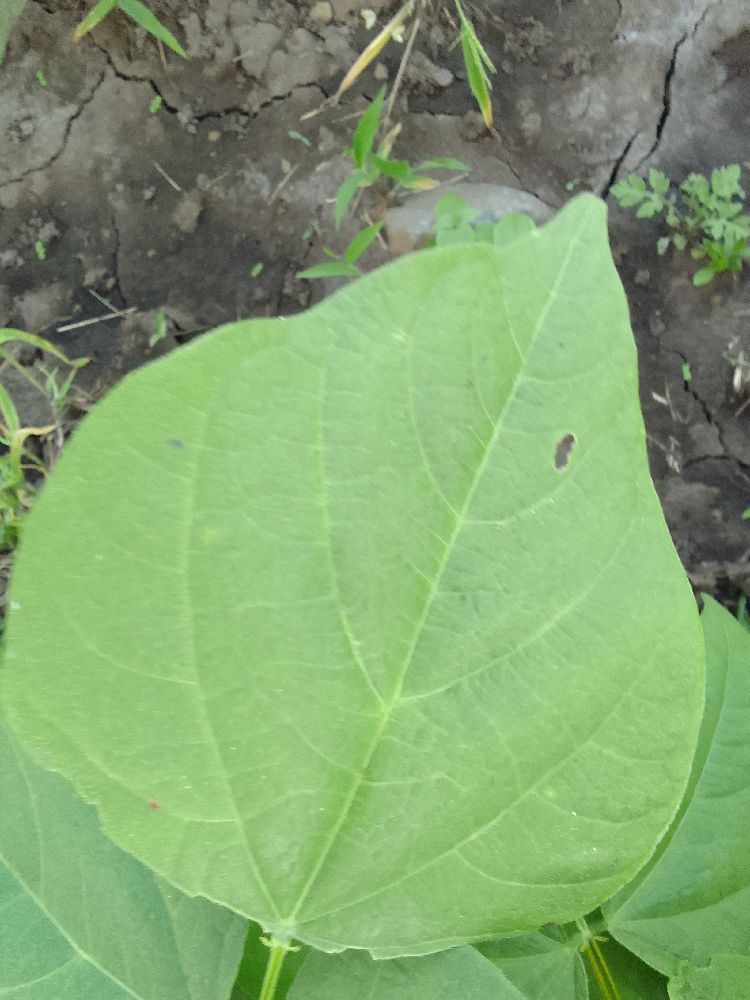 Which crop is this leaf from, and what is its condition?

common bean, healthy
